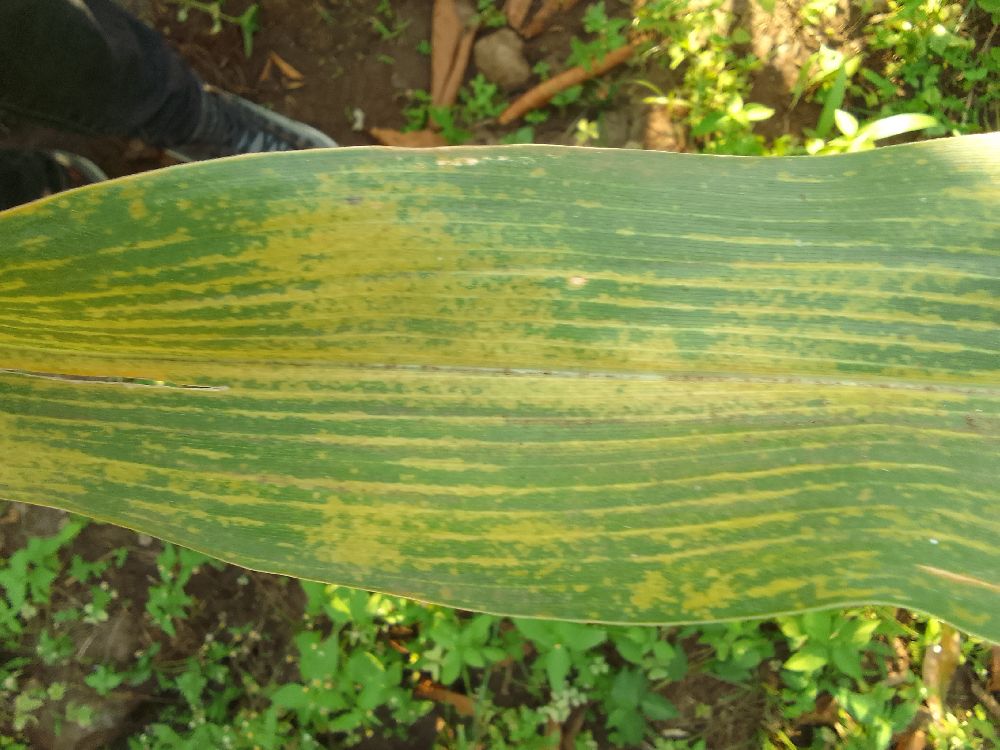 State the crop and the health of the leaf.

maize, maize lethal necrosis
